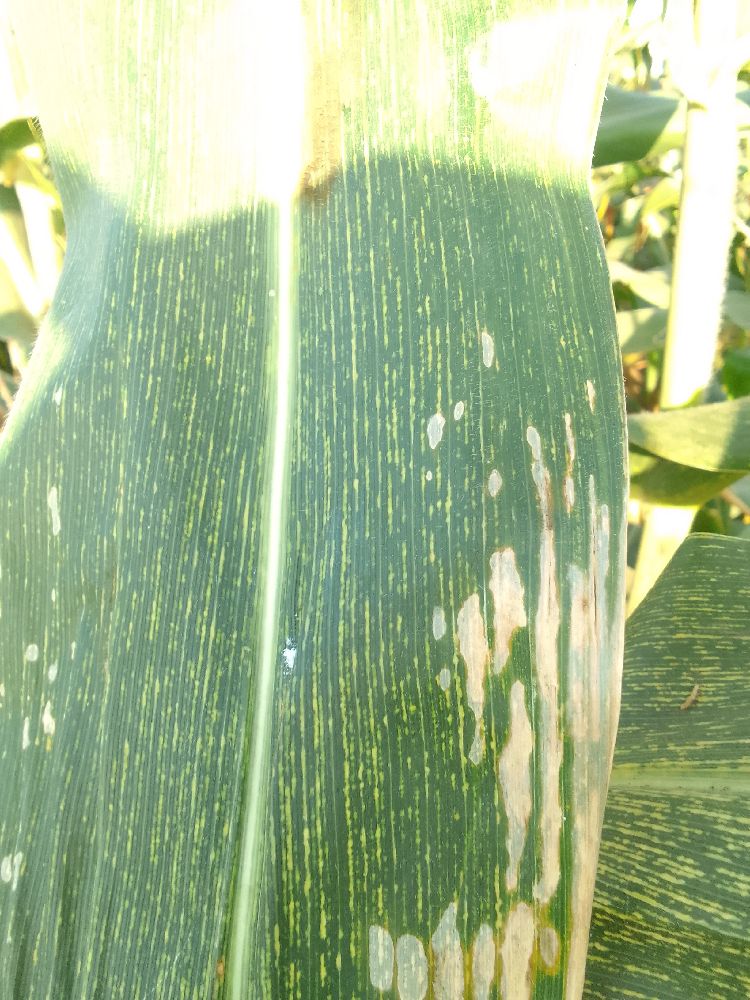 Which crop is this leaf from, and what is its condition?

maize, maize streak virus
